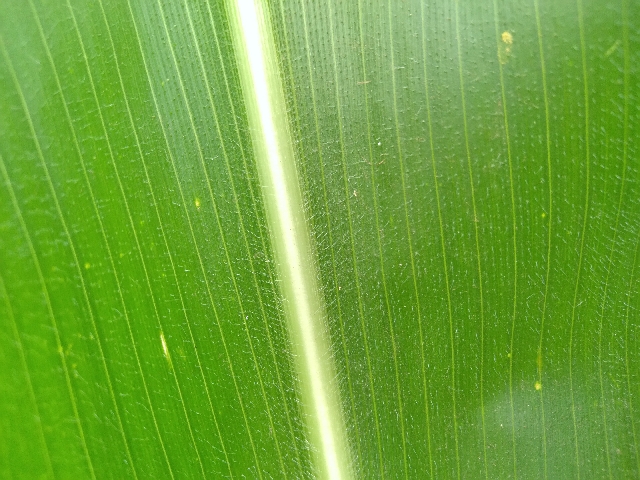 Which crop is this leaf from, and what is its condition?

maize, healthy
